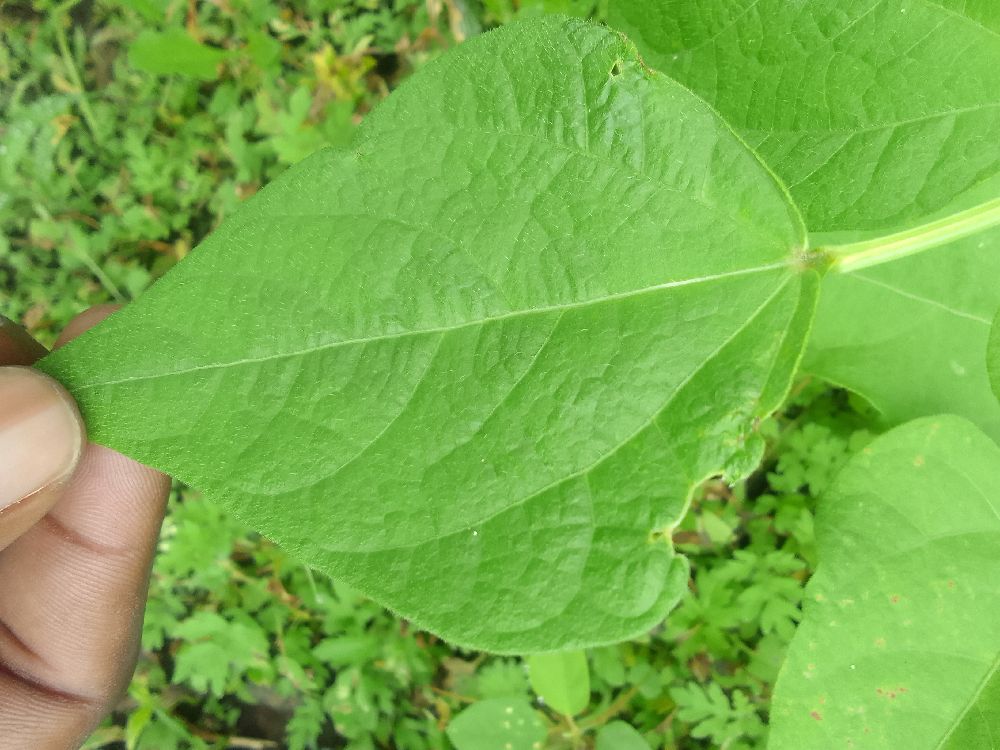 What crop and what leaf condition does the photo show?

common bean, healthy
